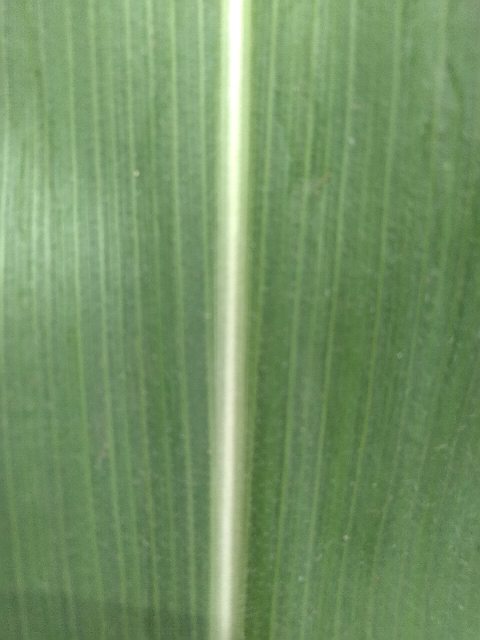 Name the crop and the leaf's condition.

maize, healthy
